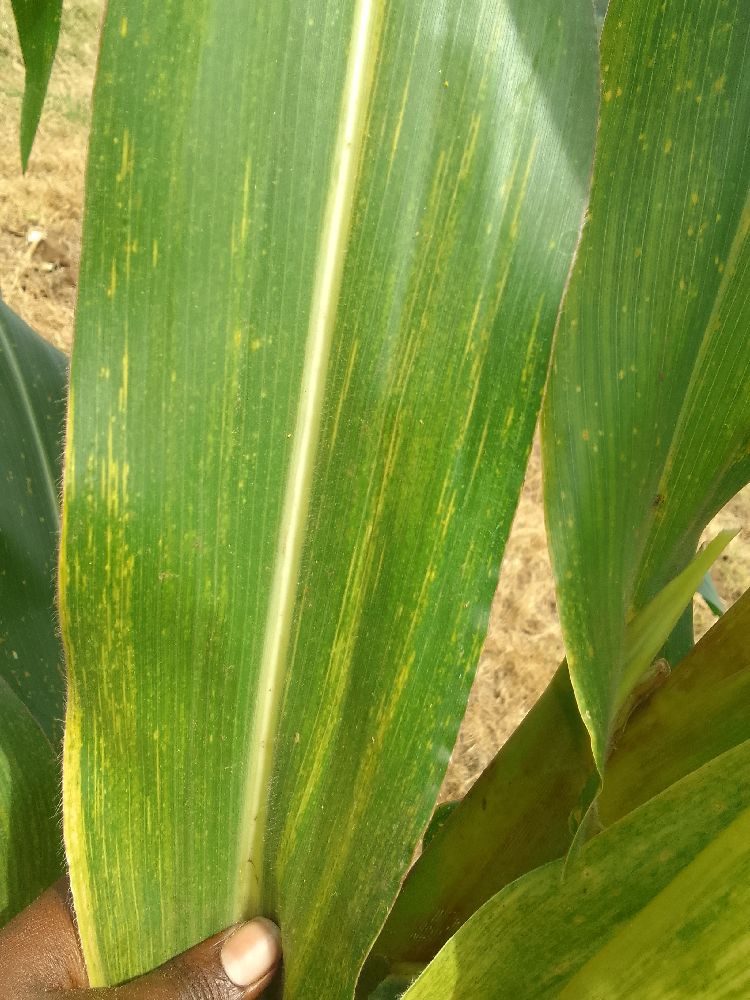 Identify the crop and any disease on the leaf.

maize, maize lethal necrosis
